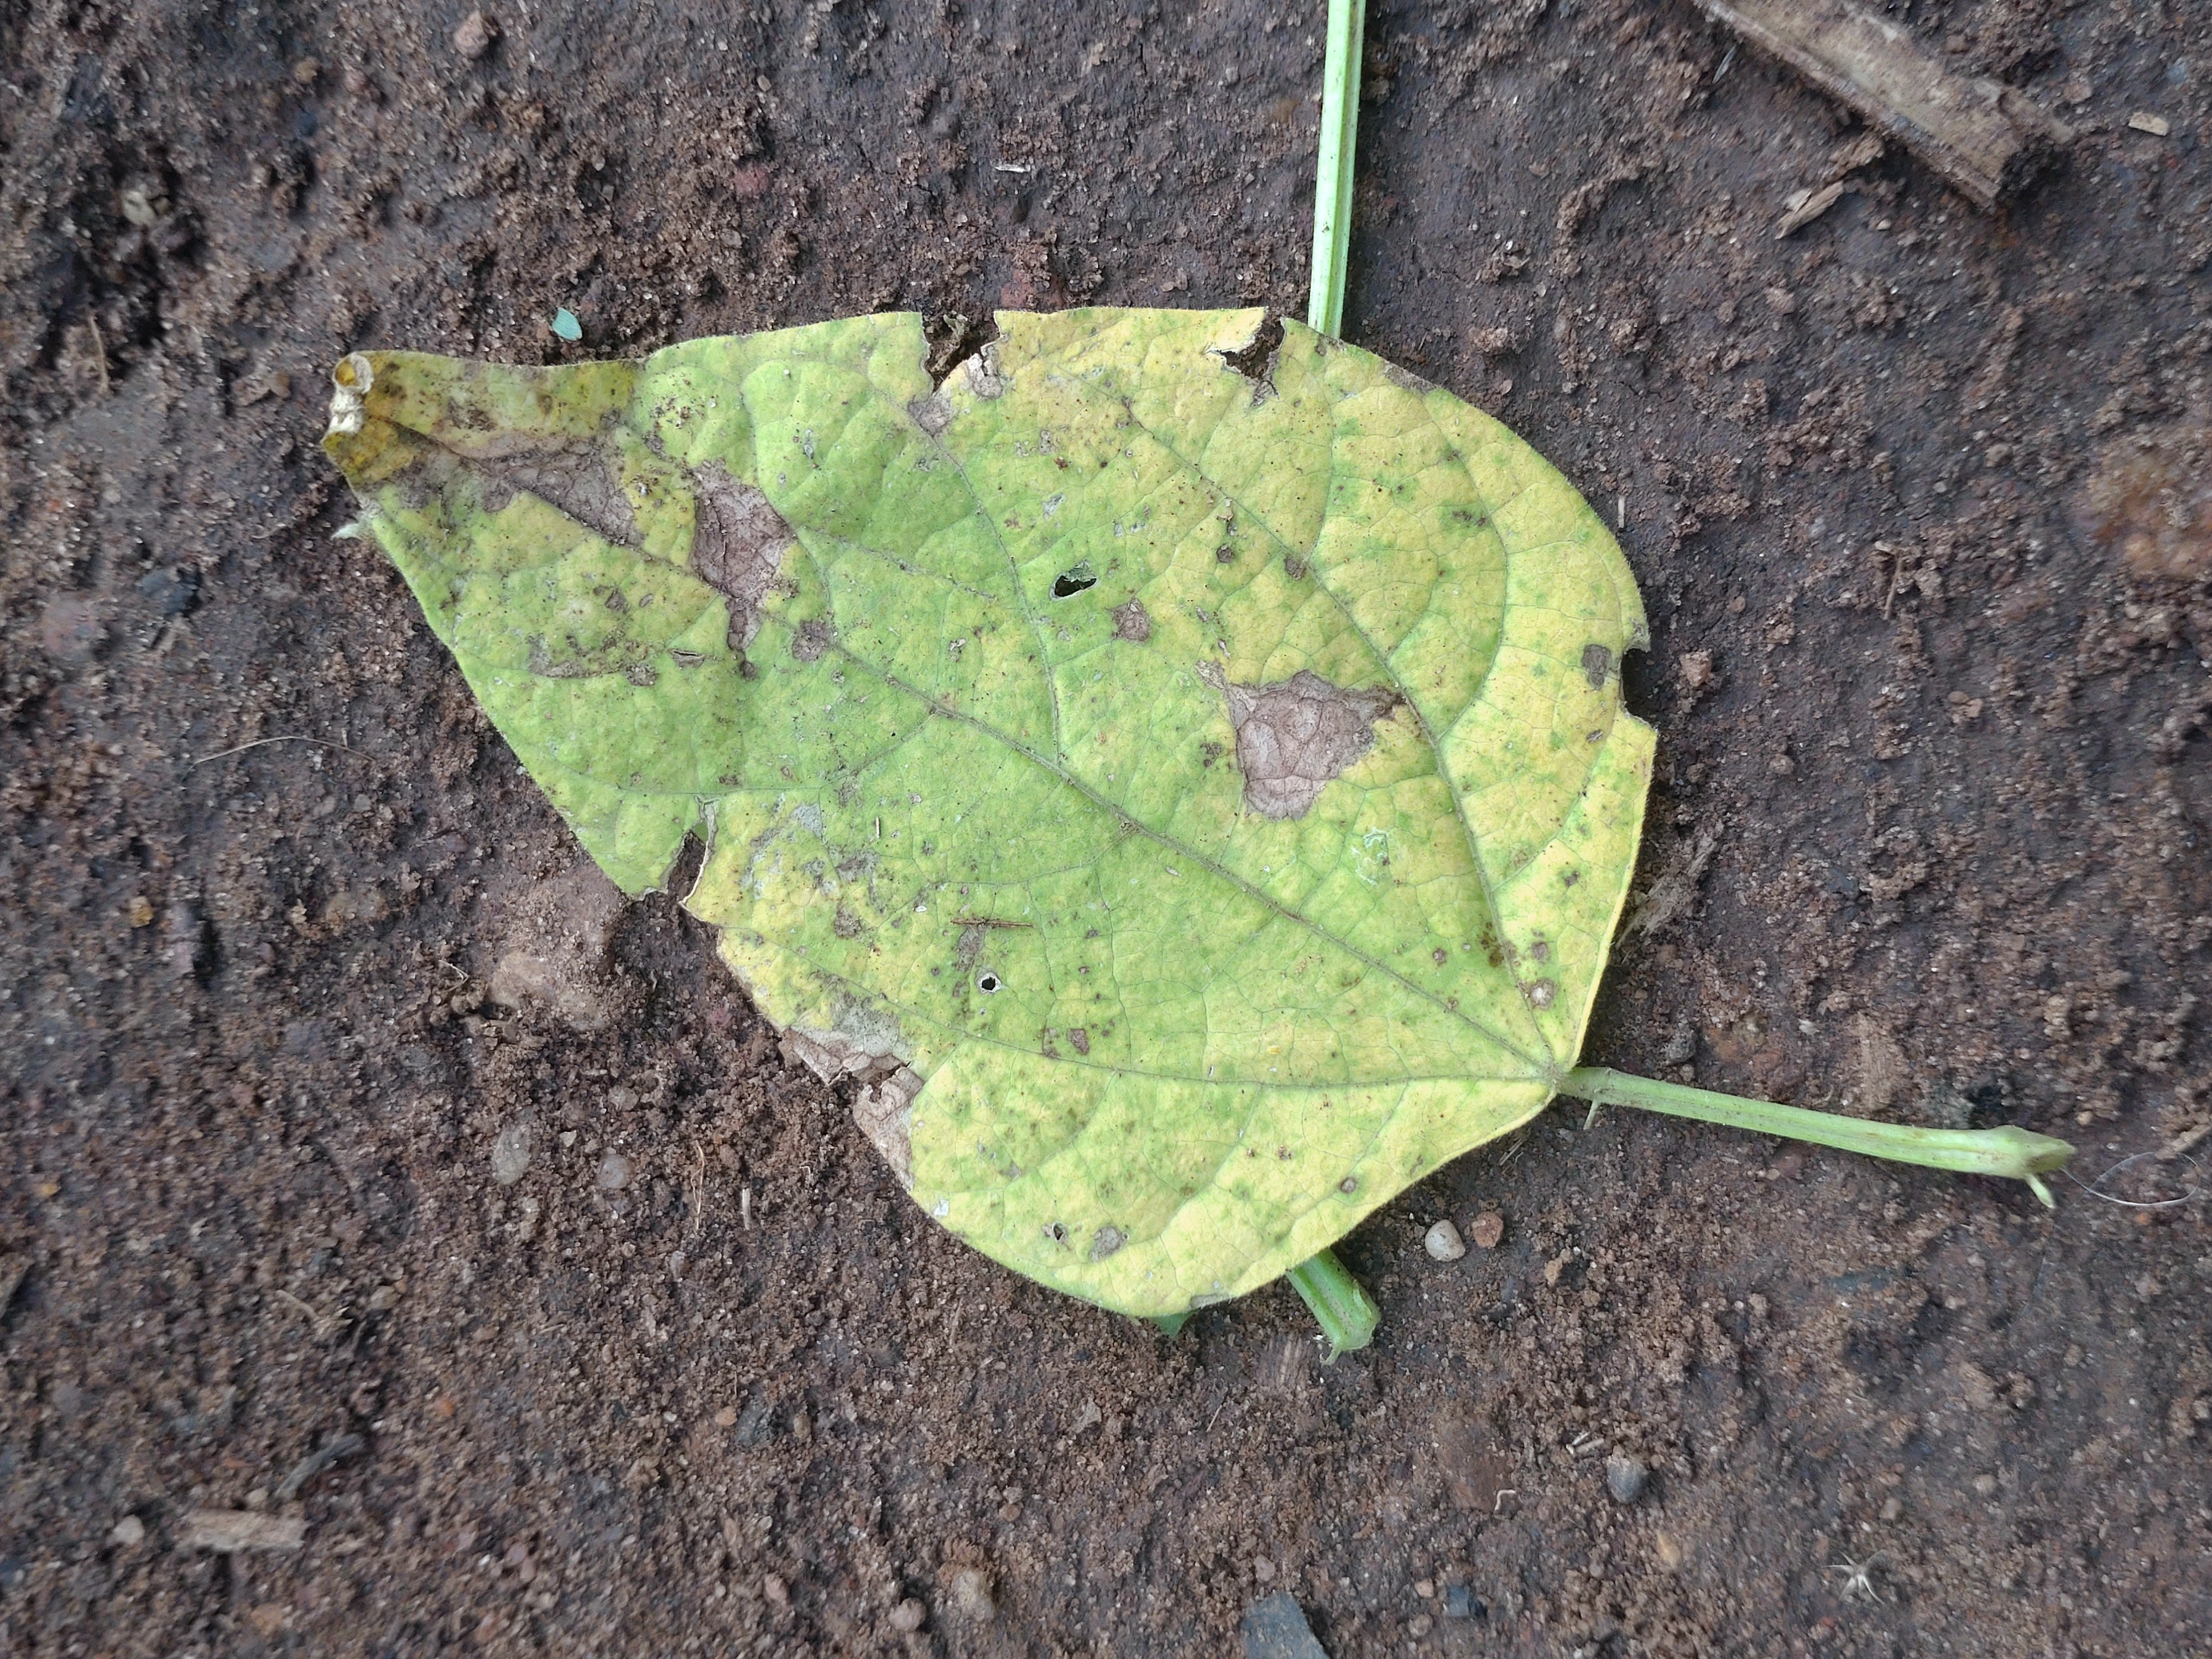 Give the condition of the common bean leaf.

anthracnose
